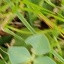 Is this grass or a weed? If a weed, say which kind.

unstructured weed
